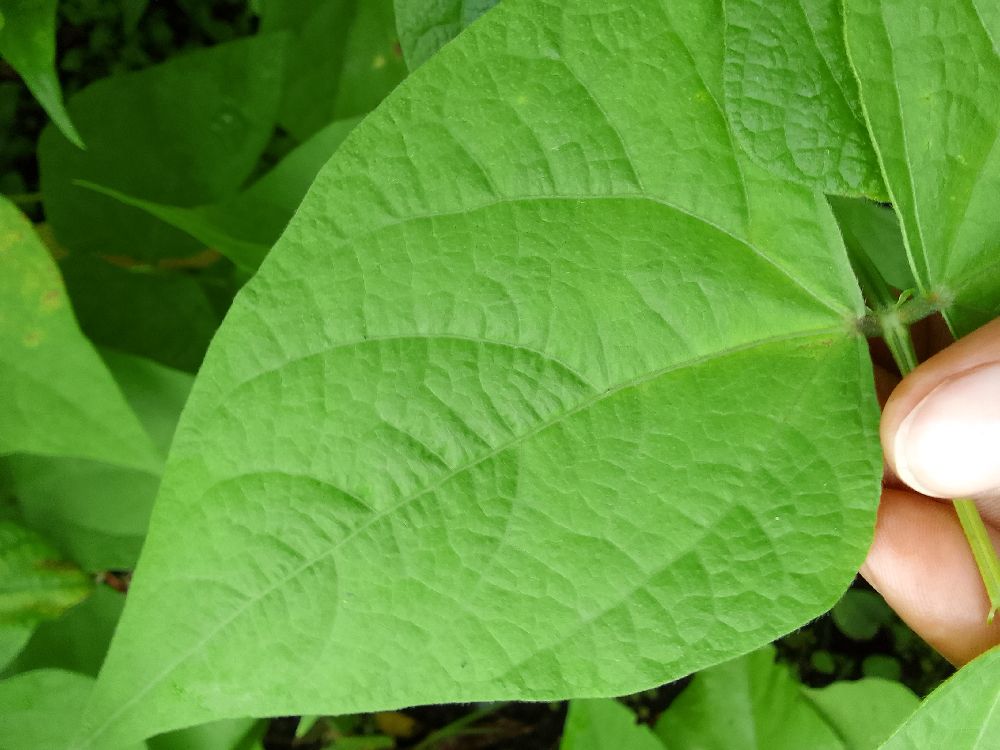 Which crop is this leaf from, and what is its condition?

common bean, healthy
